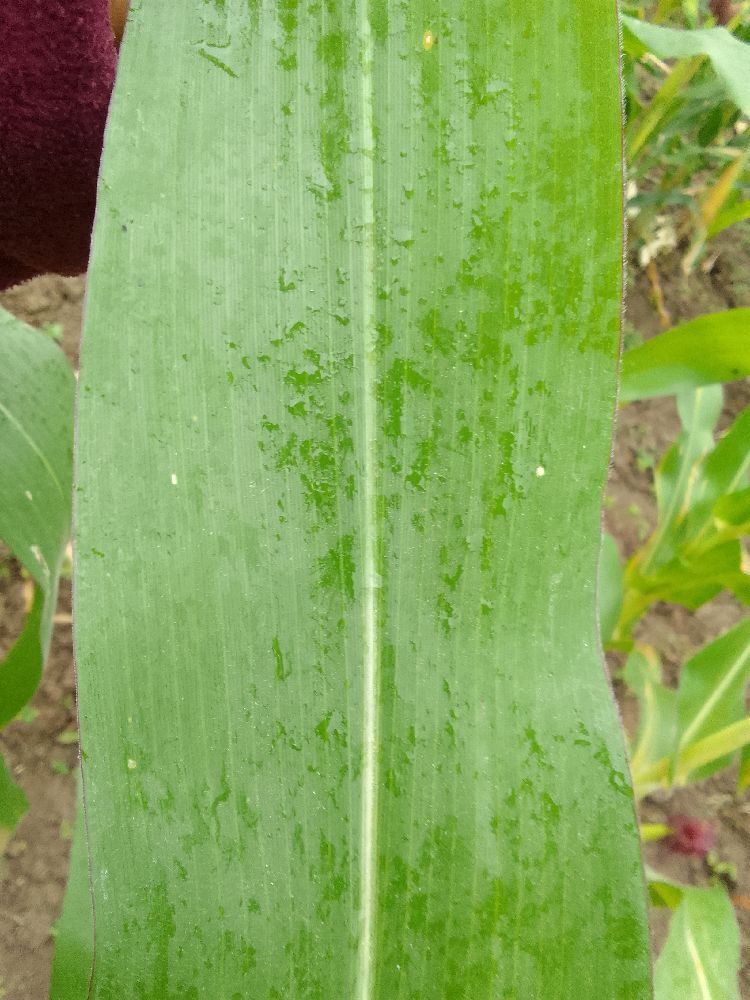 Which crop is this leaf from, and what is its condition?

maize, healthy
